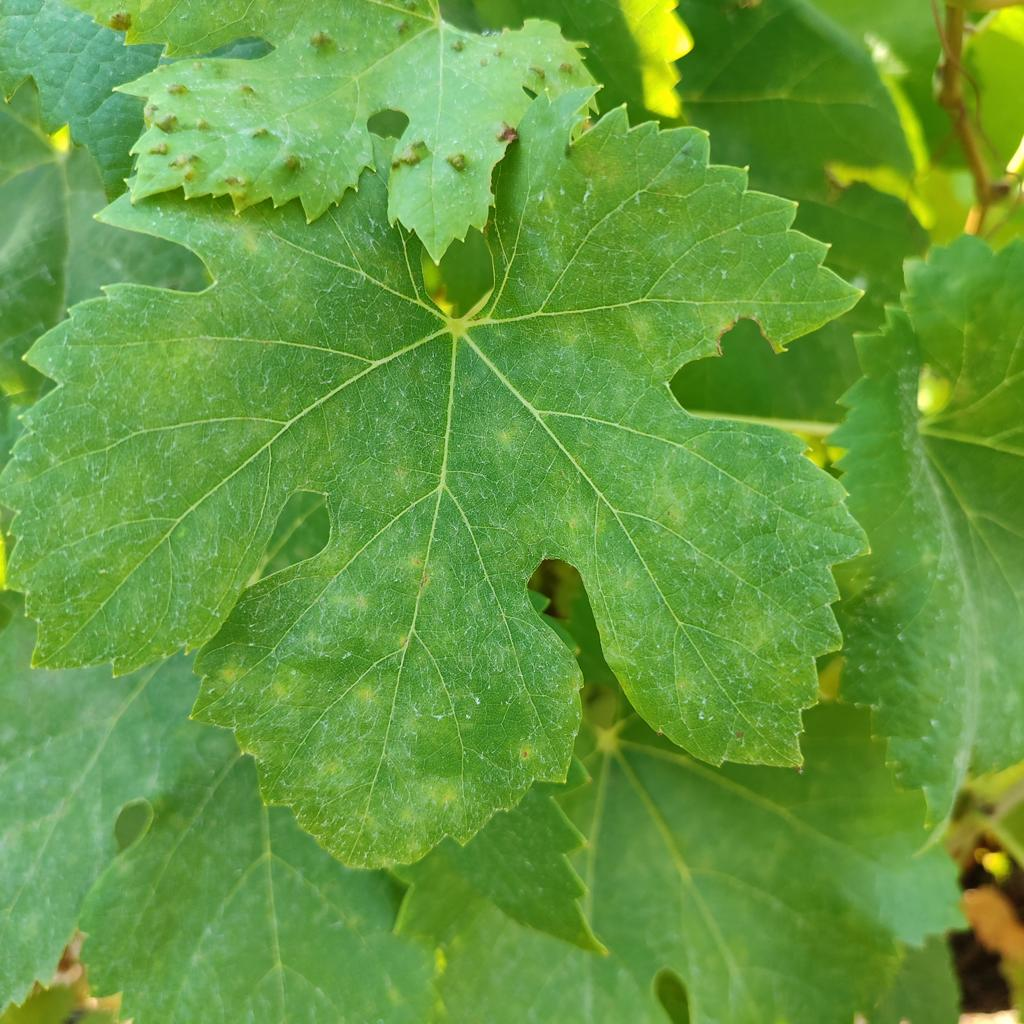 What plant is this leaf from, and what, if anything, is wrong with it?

grapevine, powdery mildew
